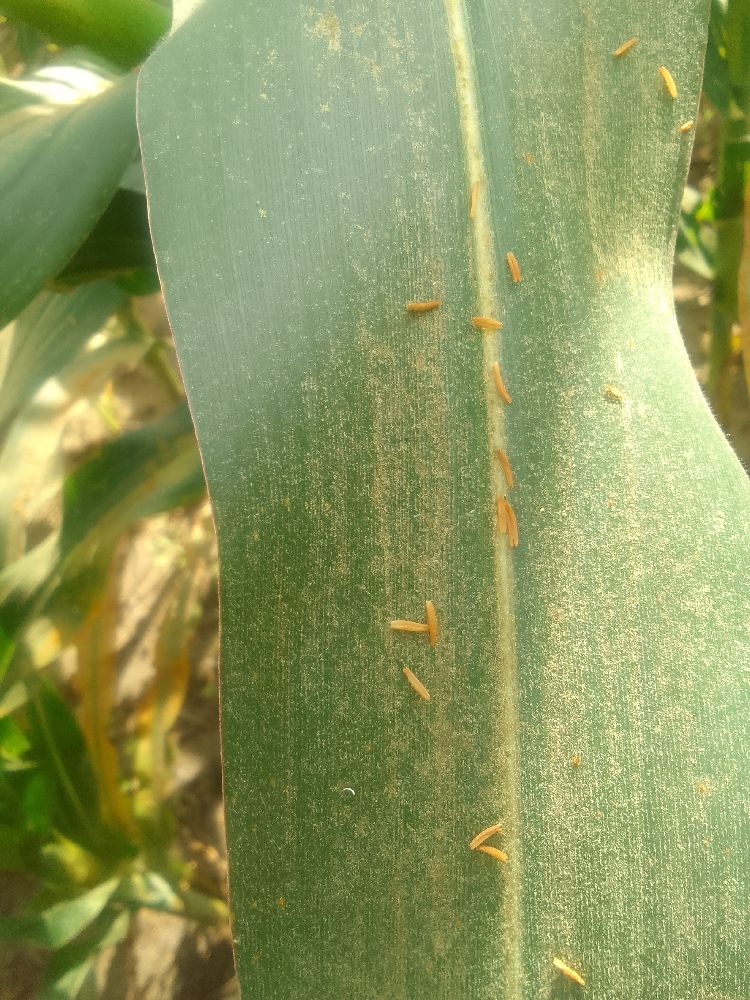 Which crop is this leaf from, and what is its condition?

maize, healthy
